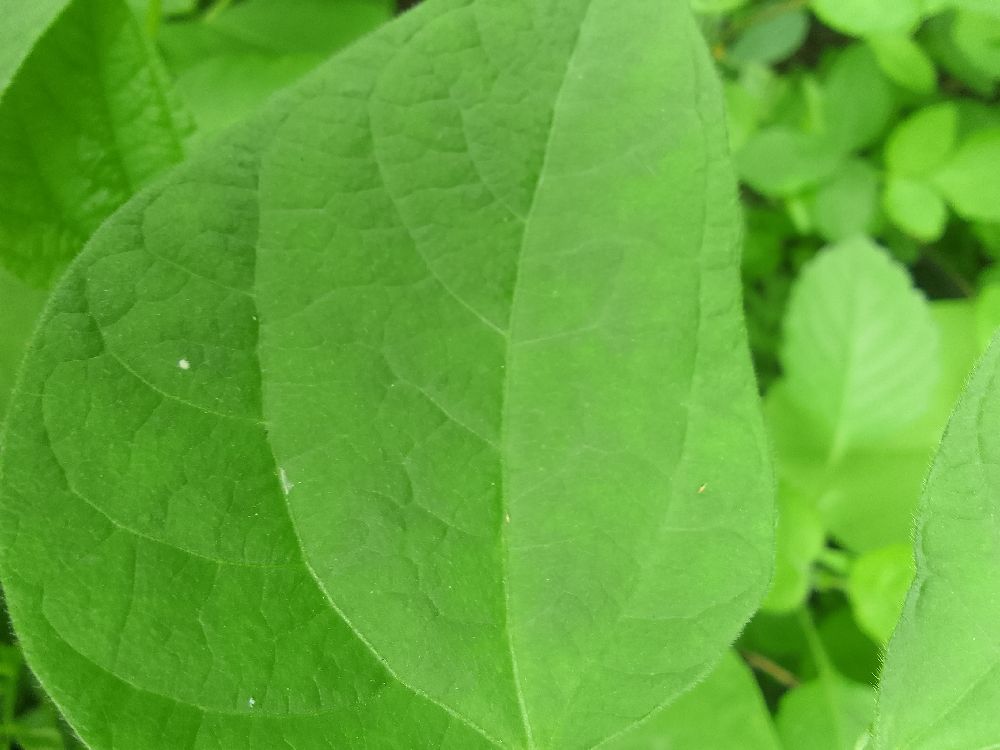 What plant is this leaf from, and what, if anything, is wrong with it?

common bean, healthy
